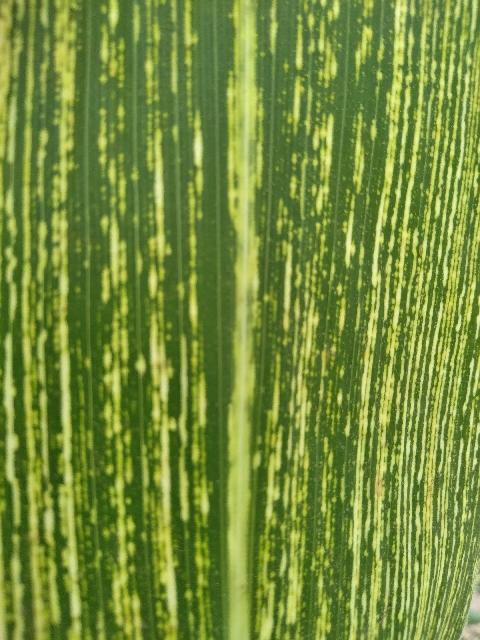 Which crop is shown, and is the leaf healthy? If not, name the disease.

maize, maize streak virus
